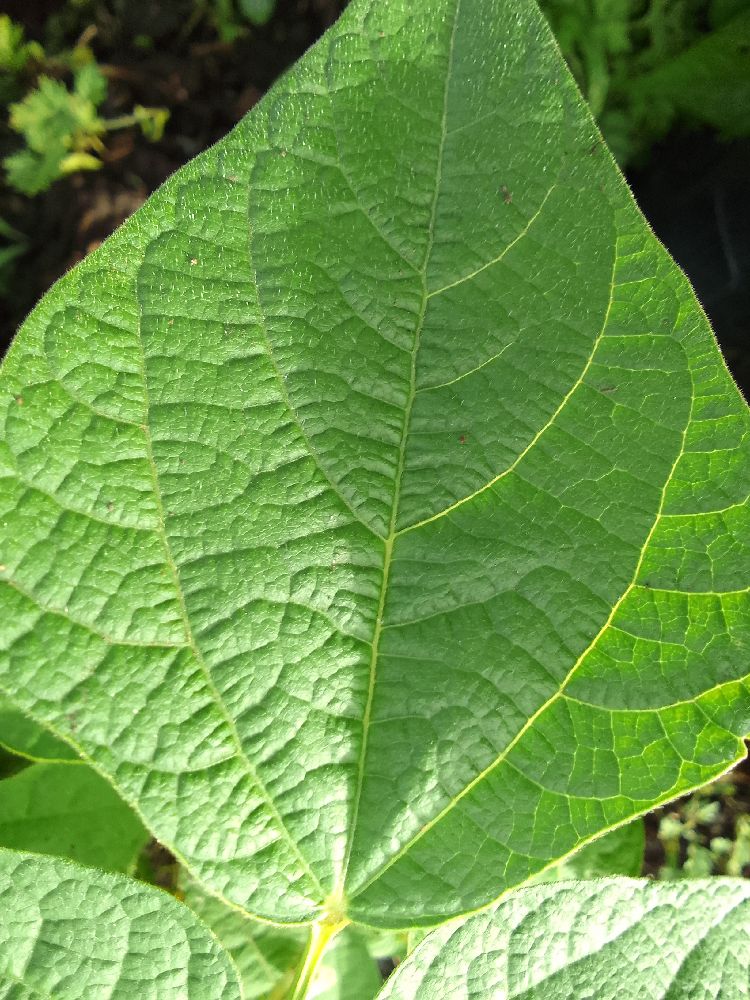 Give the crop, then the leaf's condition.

common bean, healthy
